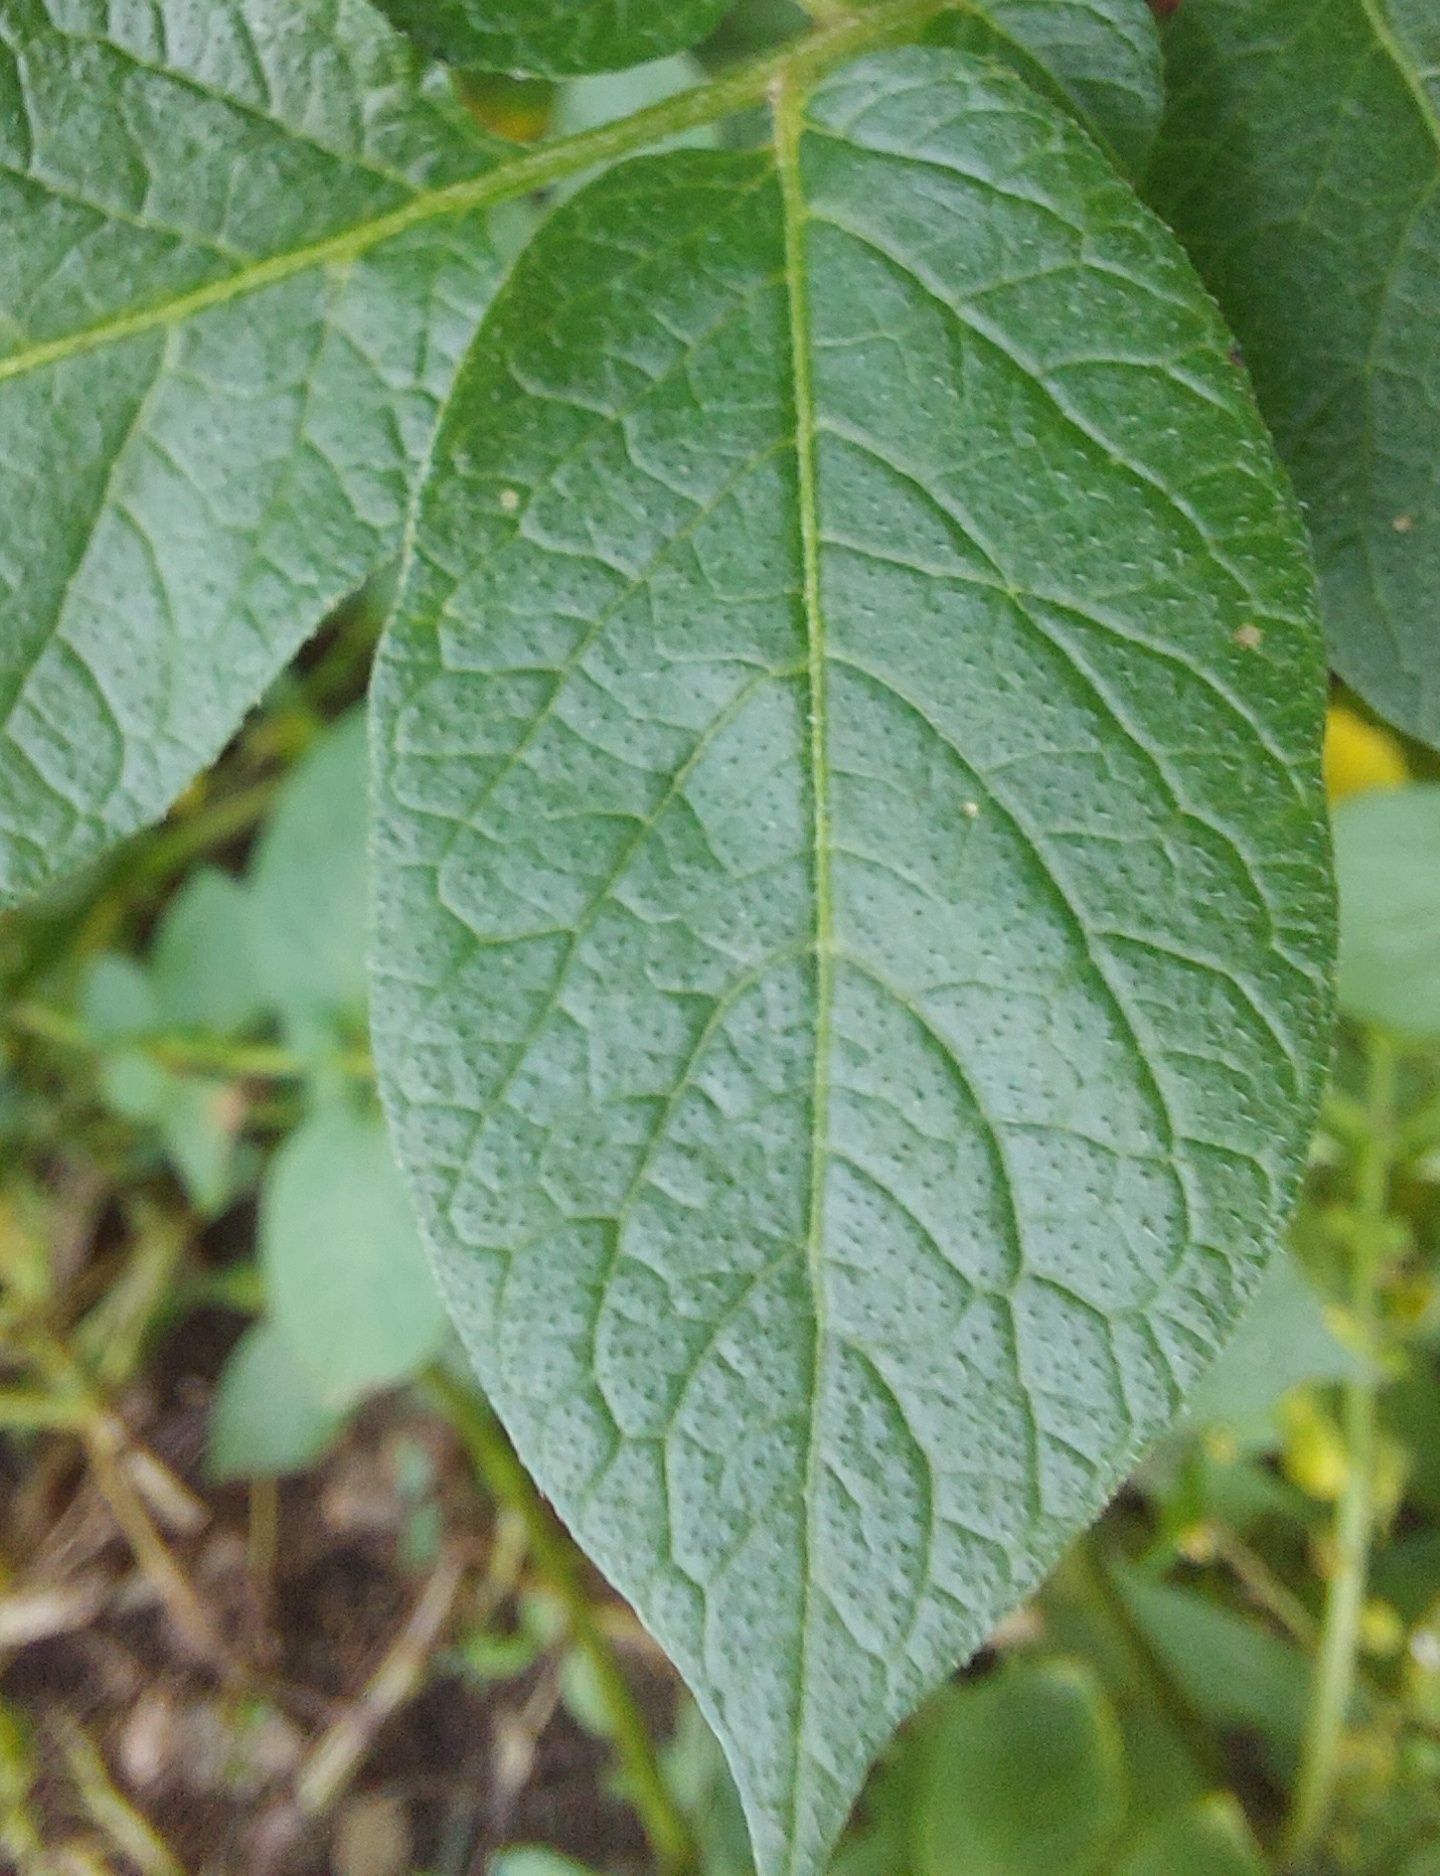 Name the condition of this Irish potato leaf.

healthy
